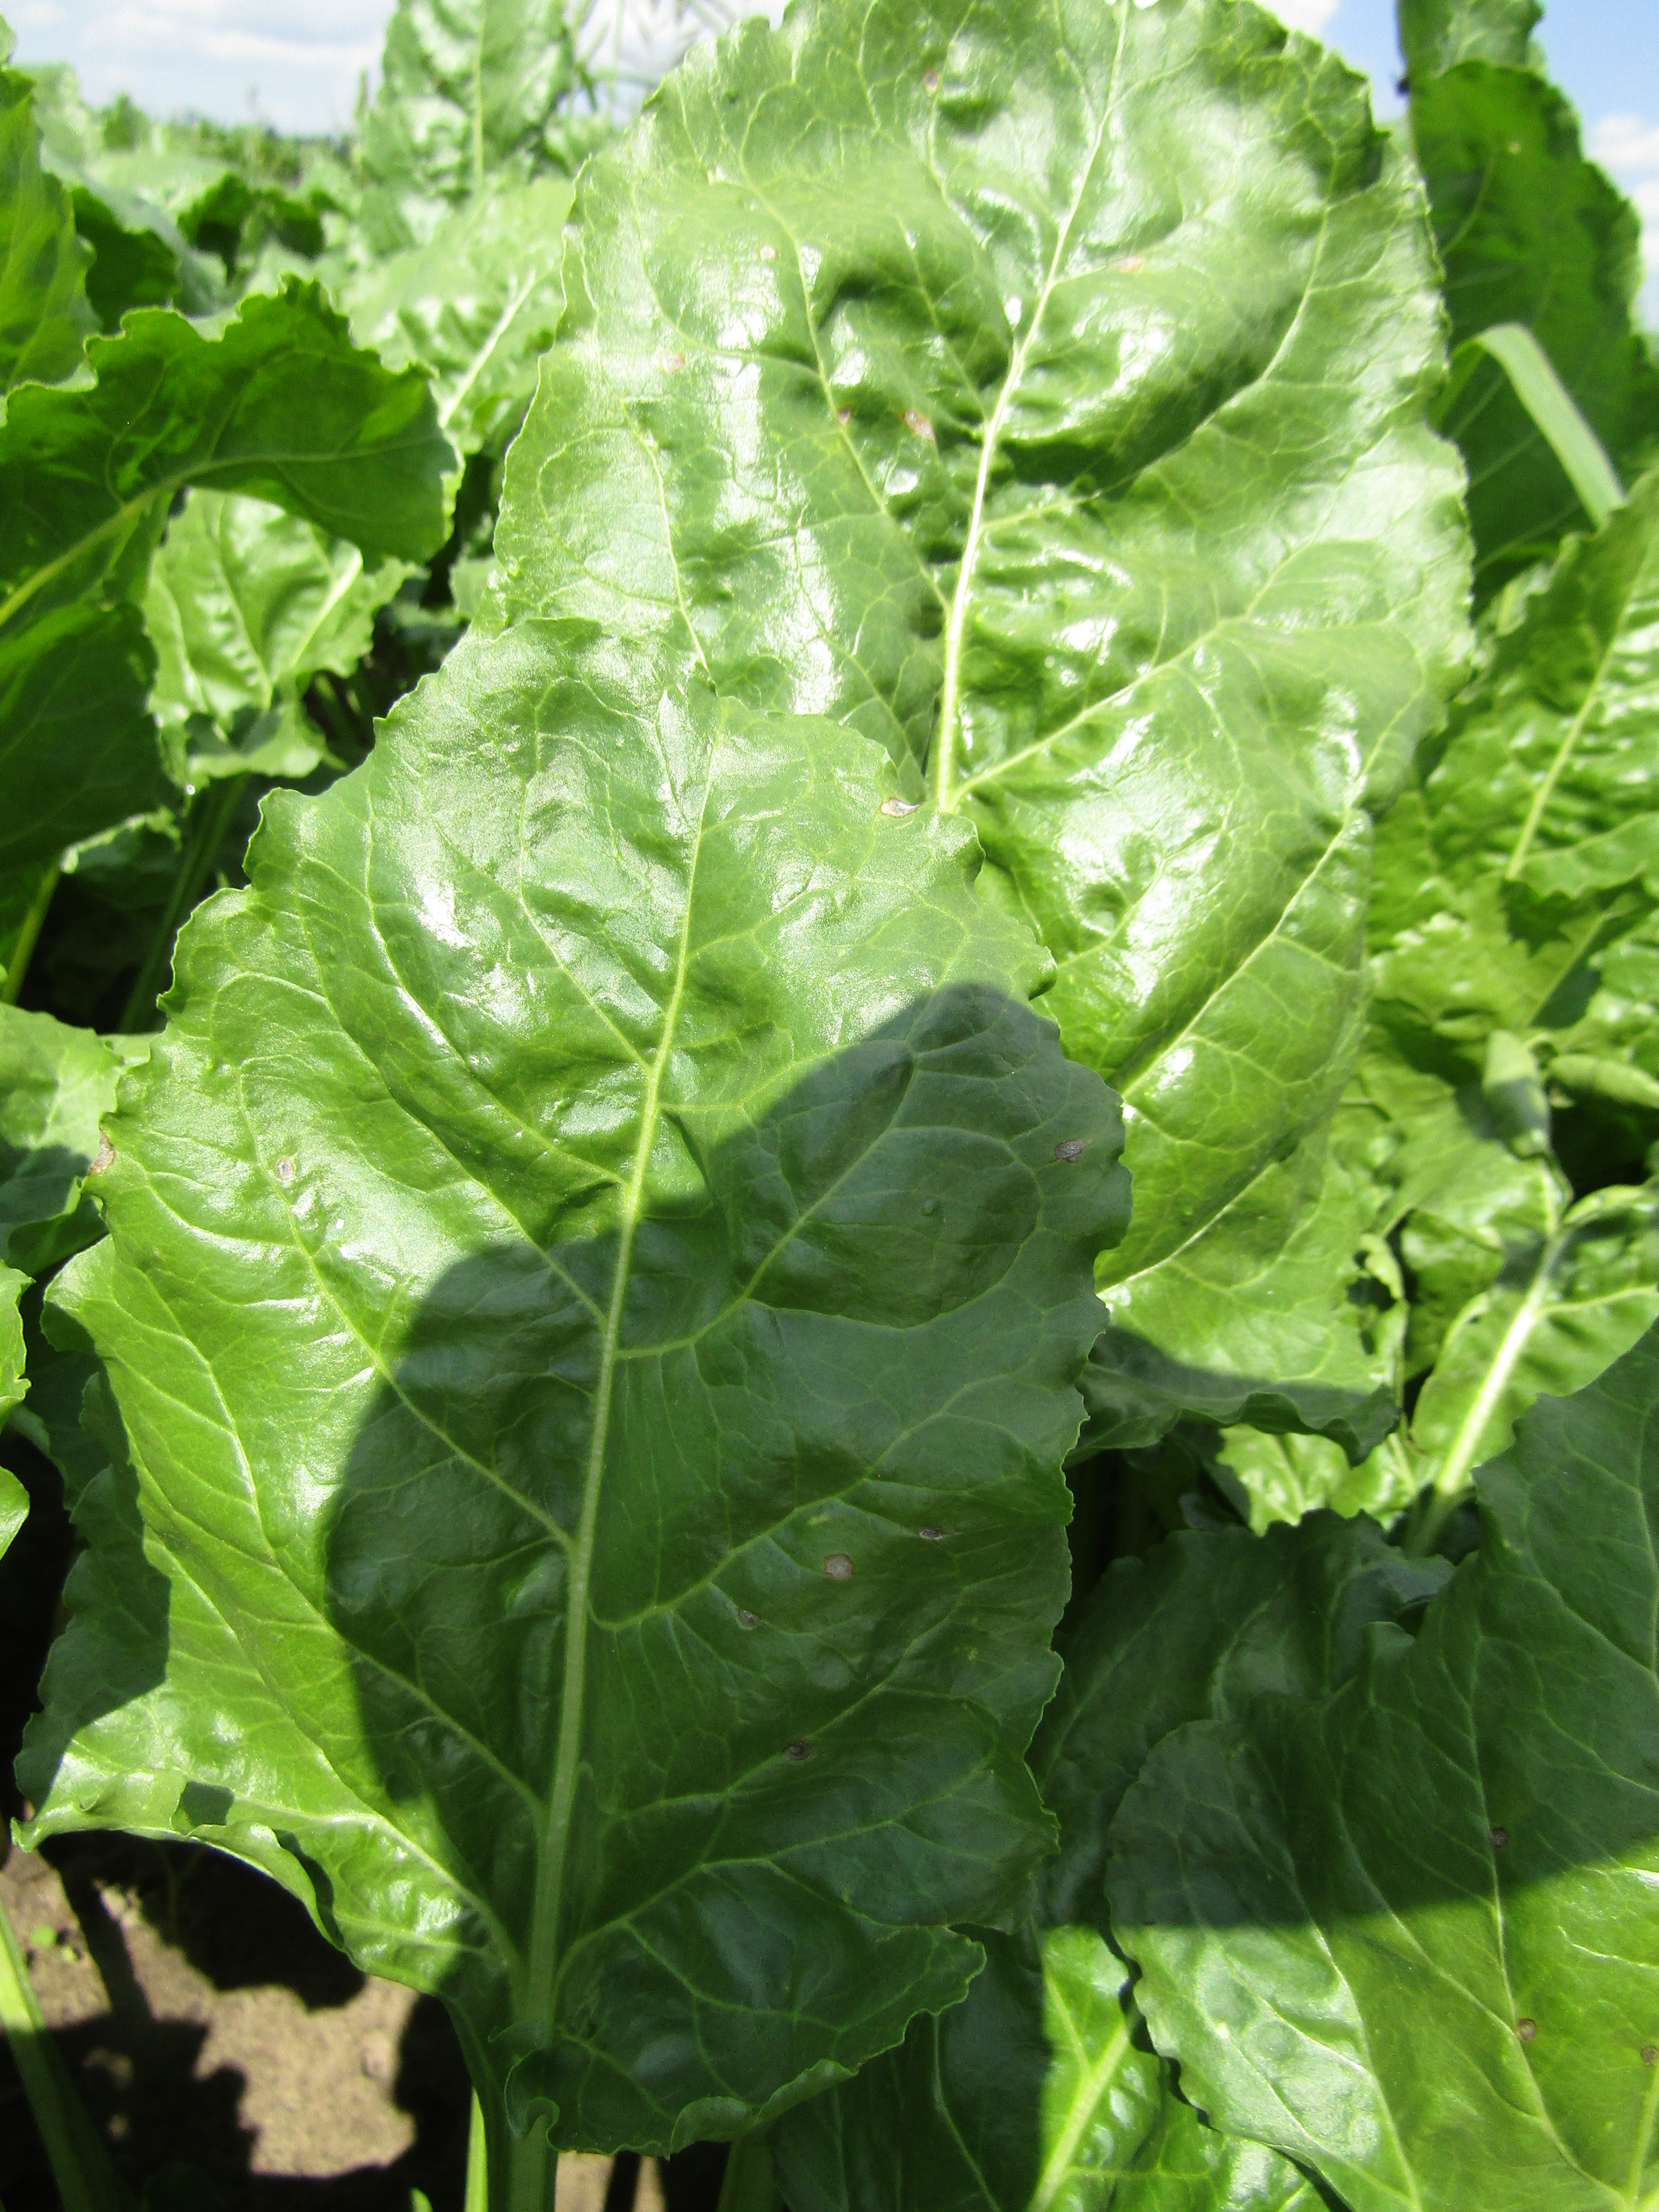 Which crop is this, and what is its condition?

beet, cercospora
